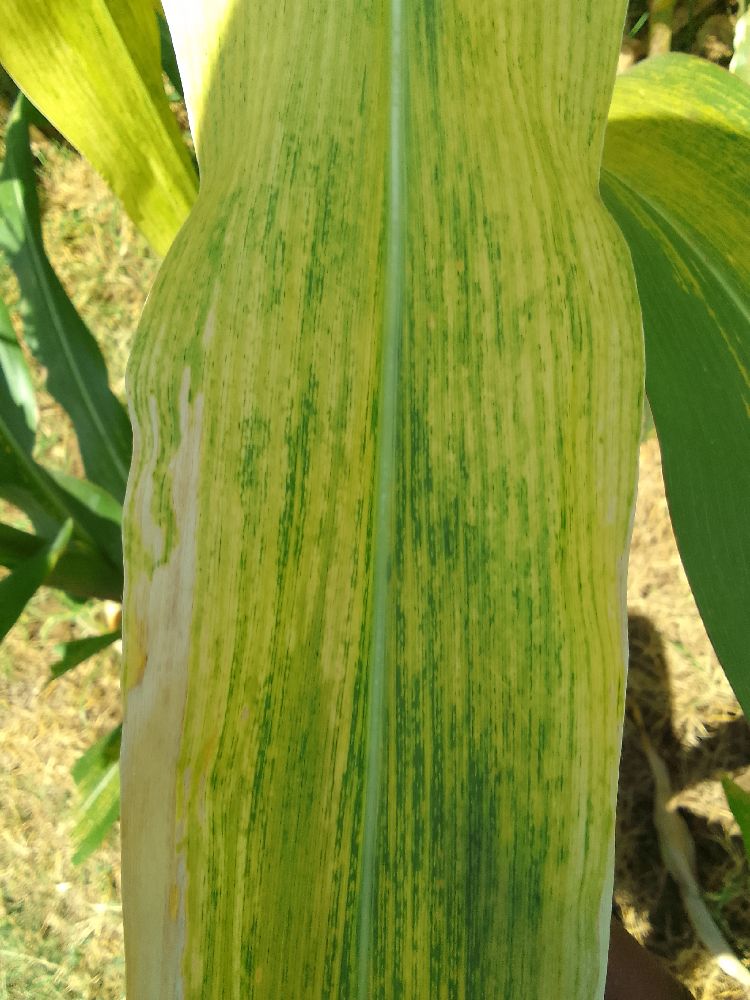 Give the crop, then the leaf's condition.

maize, maize lethal necrosis
